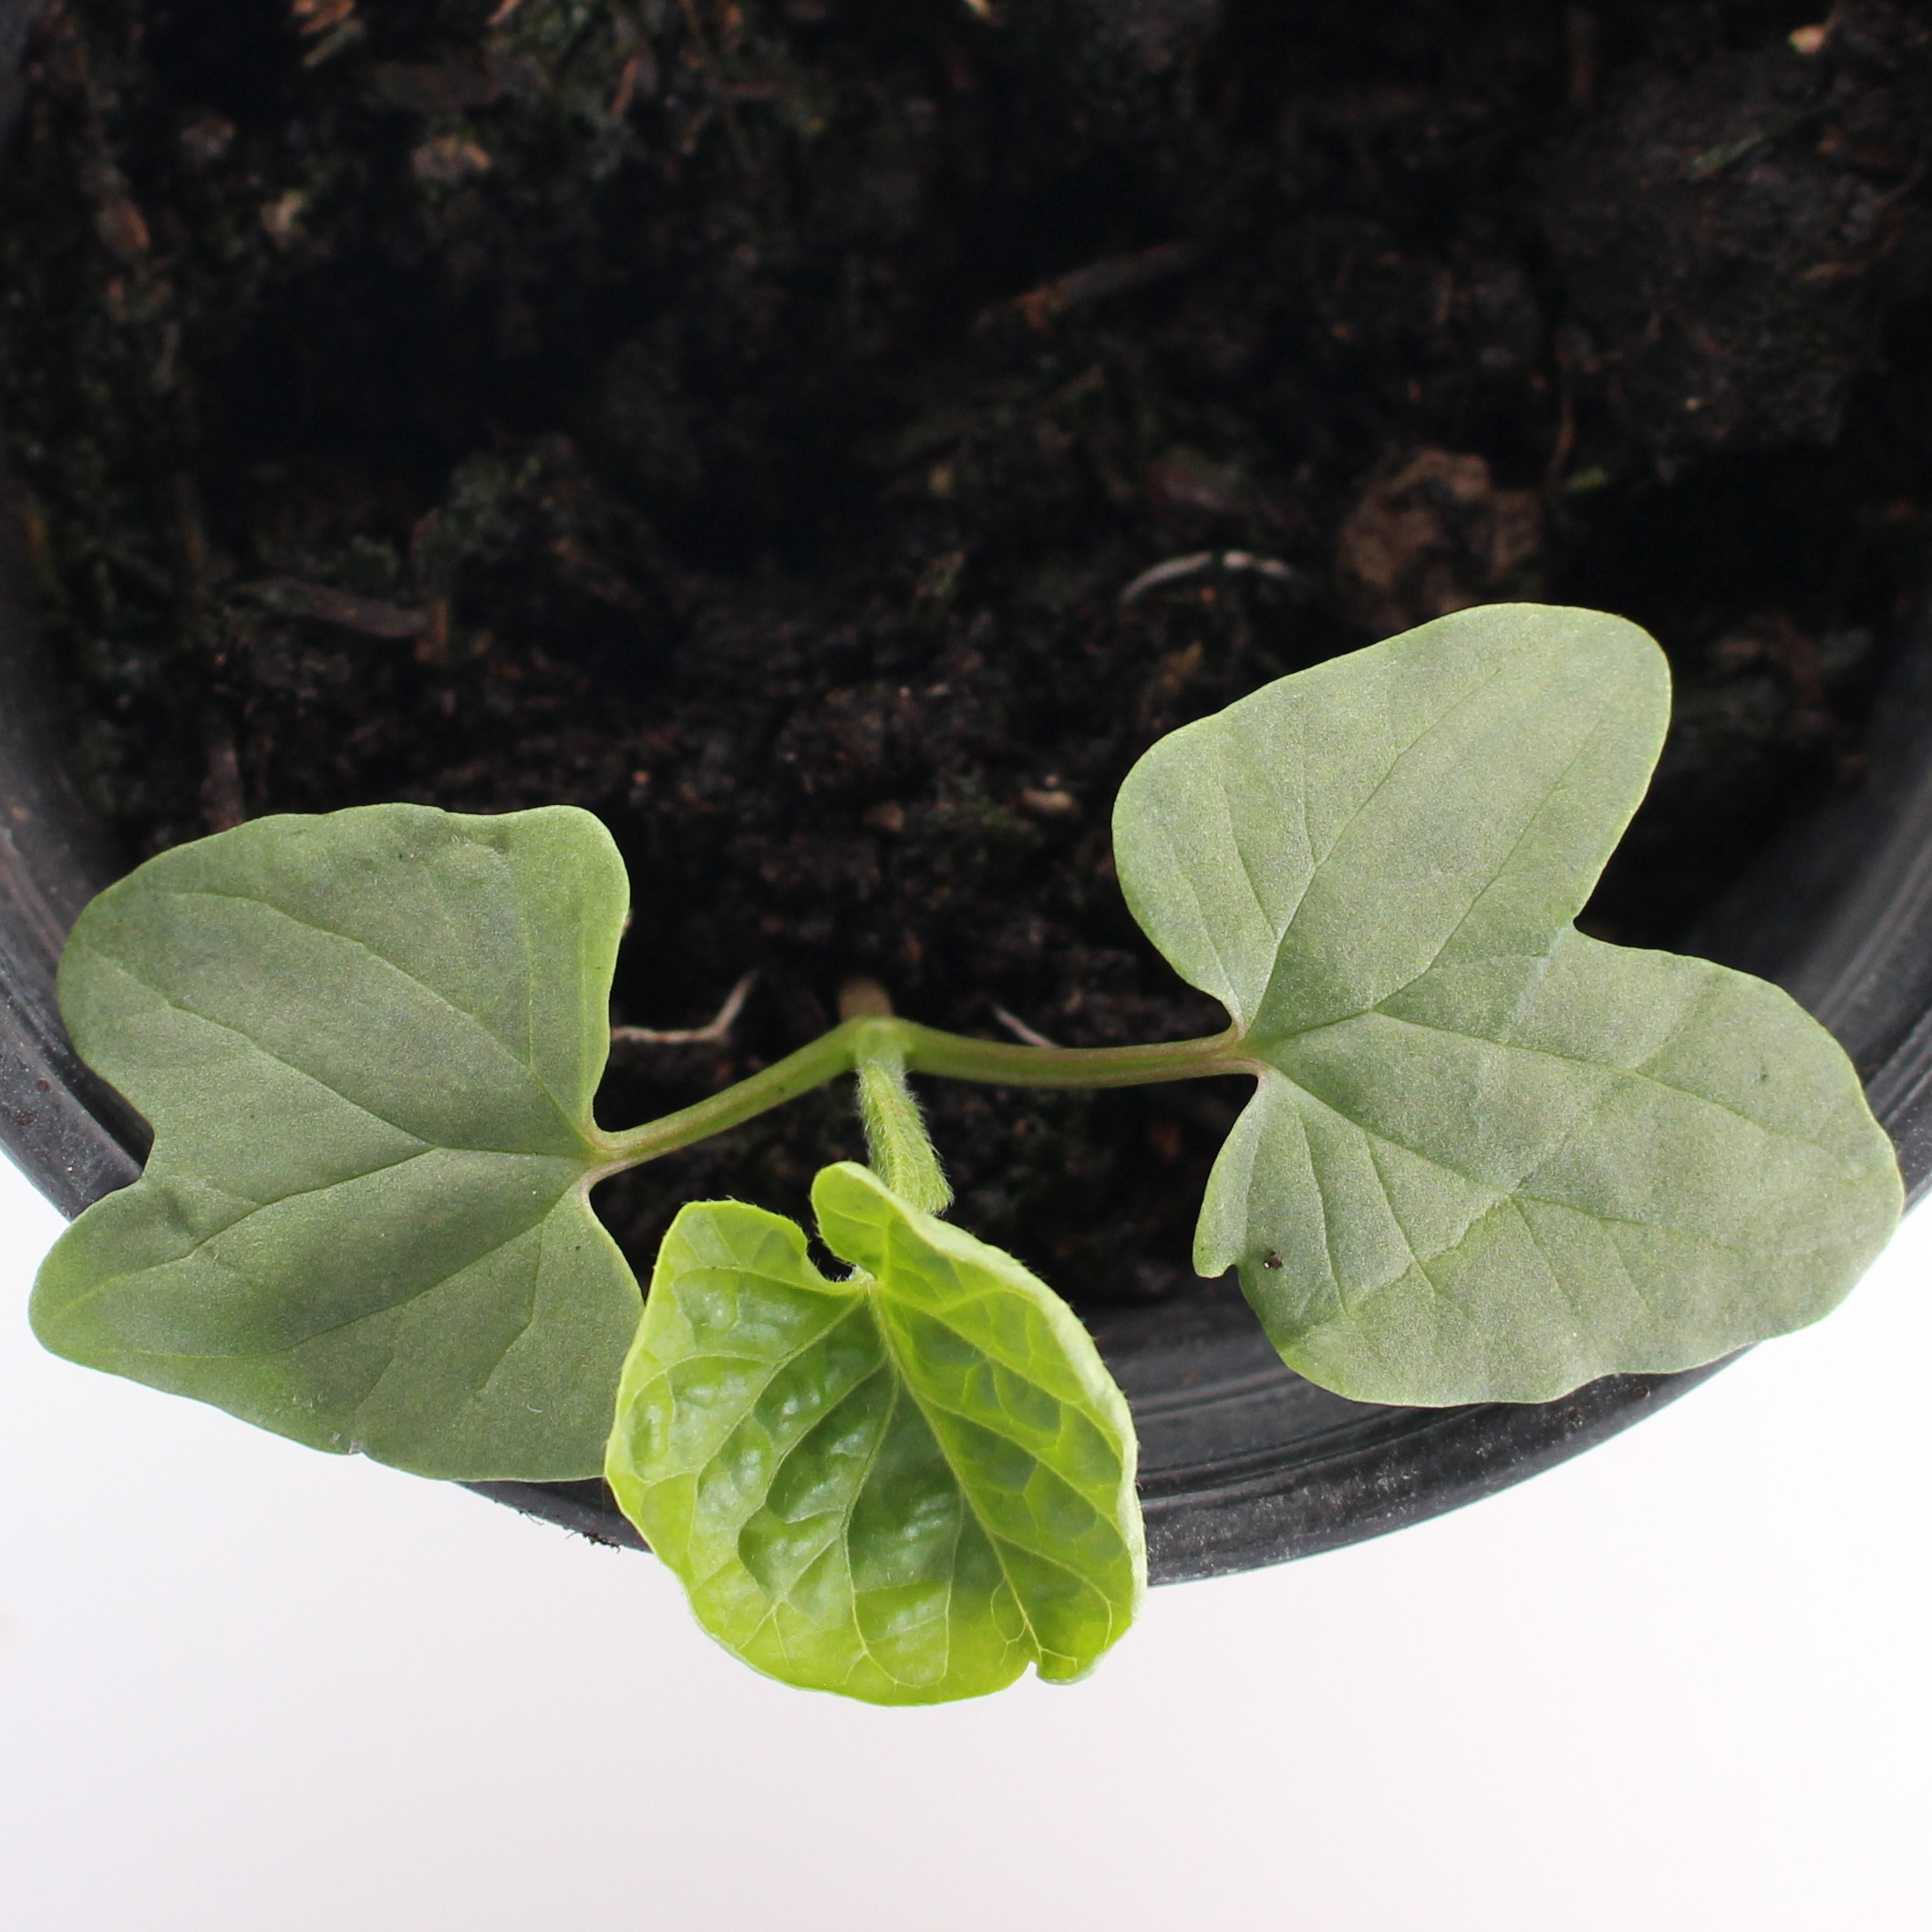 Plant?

Convolvulus arvensis
